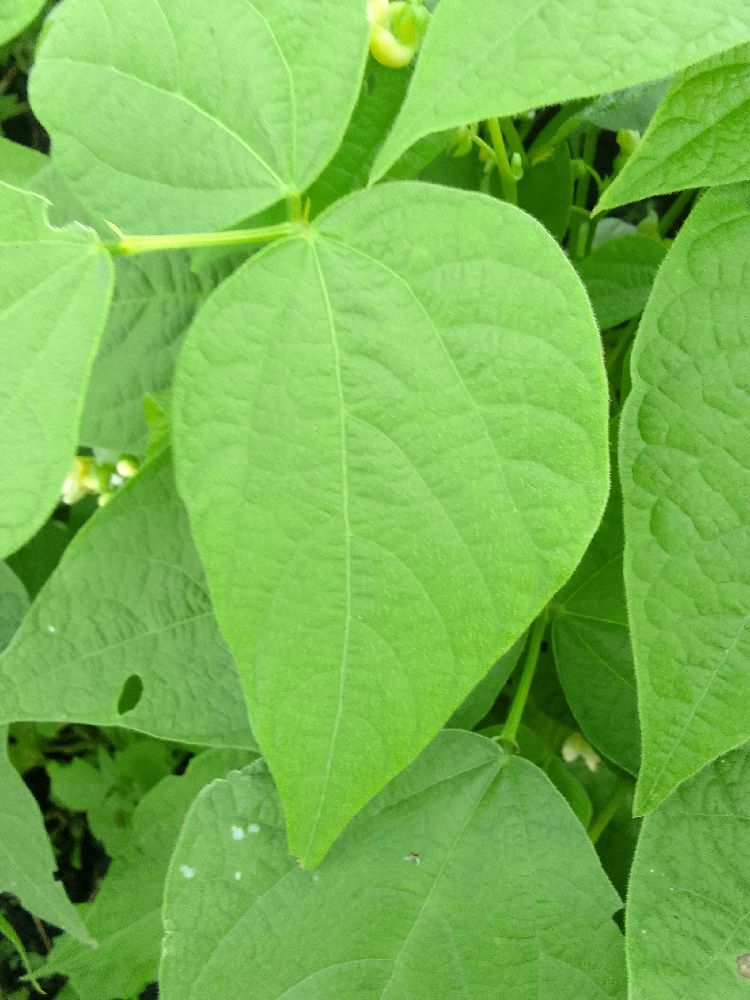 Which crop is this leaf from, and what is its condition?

common bean, healthy
